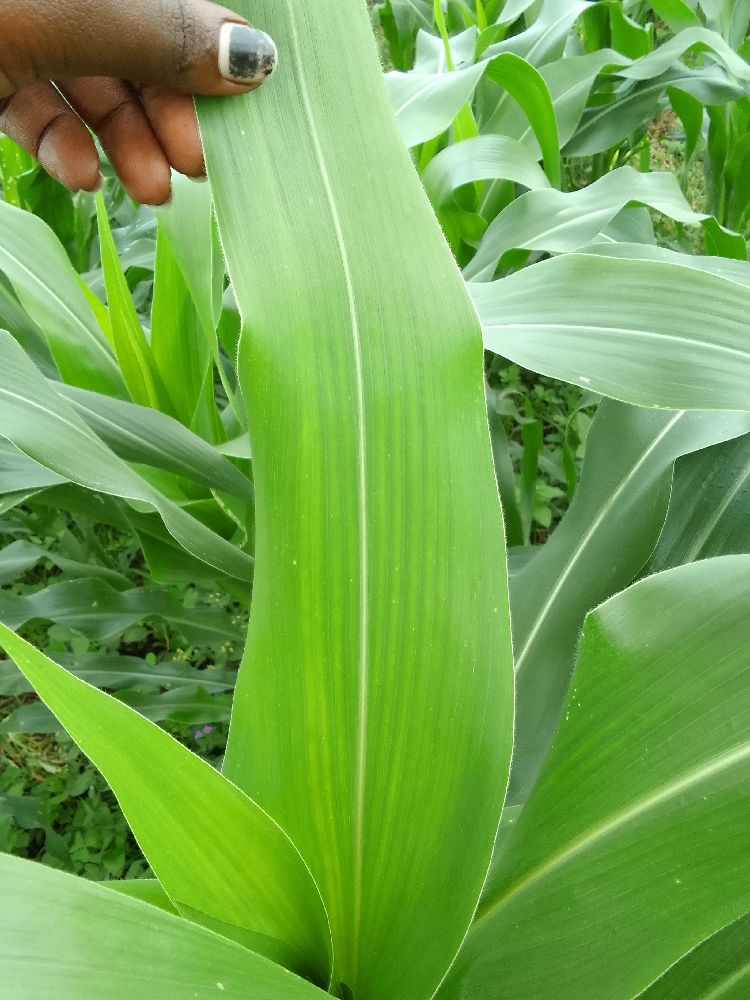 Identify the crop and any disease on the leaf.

maize, healthy
